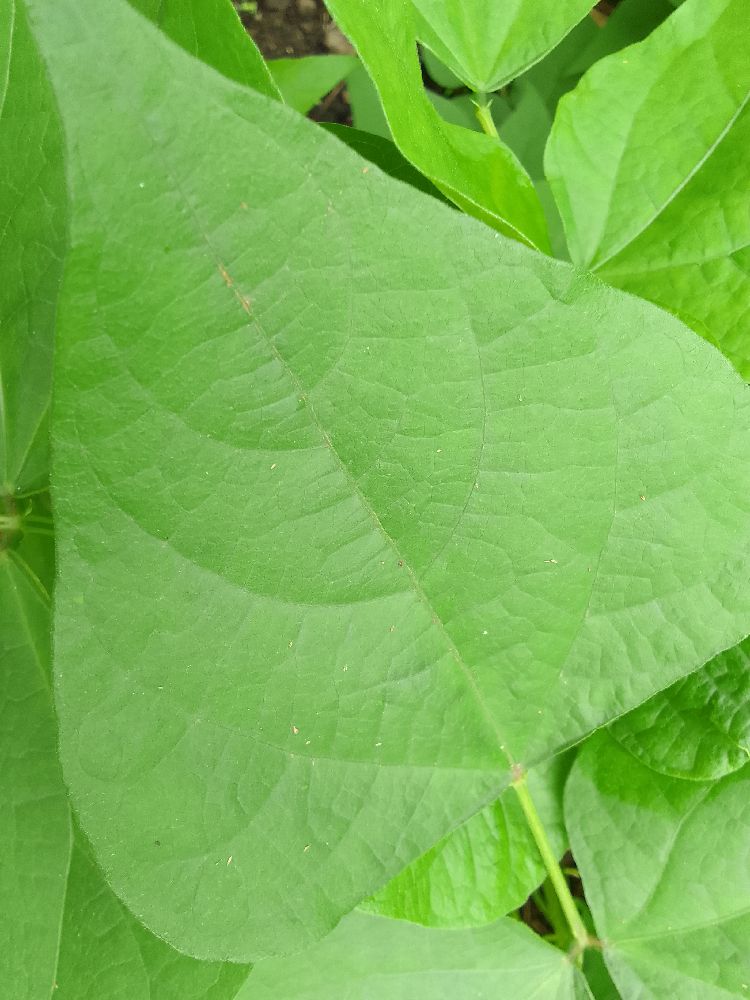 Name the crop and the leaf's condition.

common bean, healthy
